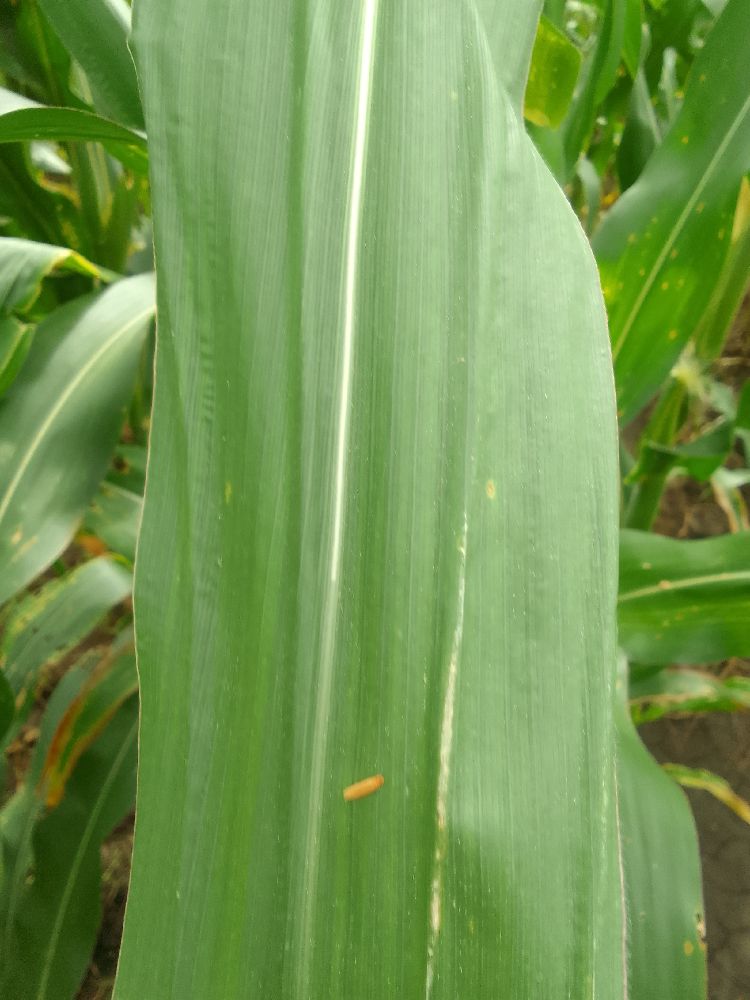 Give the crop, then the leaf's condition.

maize, healthy
